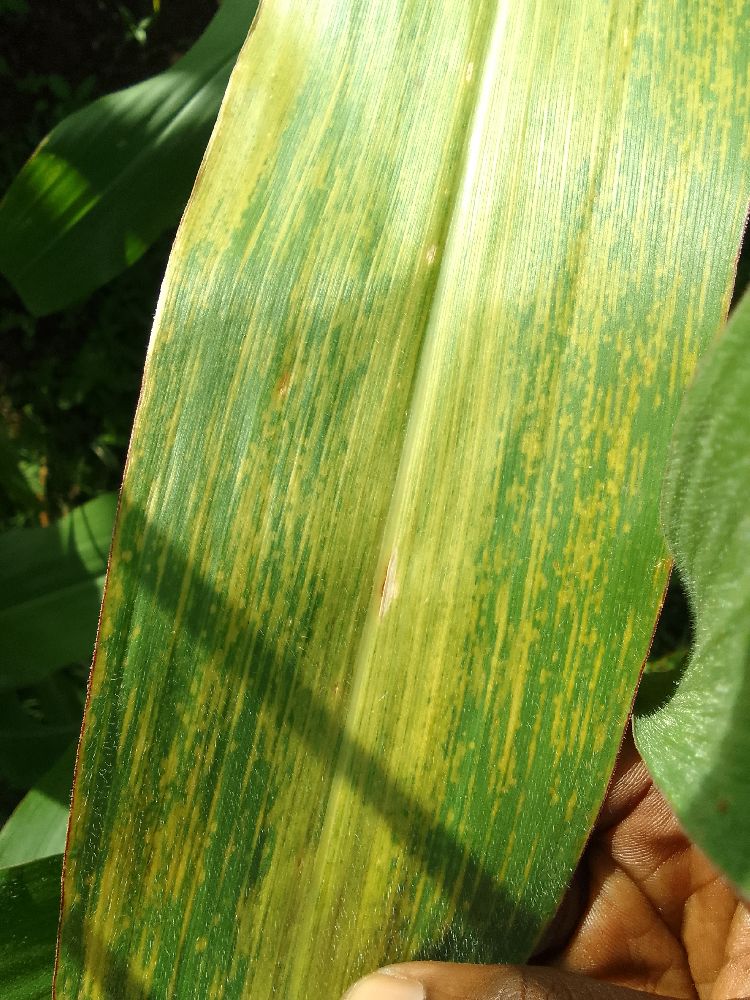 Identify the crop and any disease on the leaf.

maize, maize lethal necrosis
